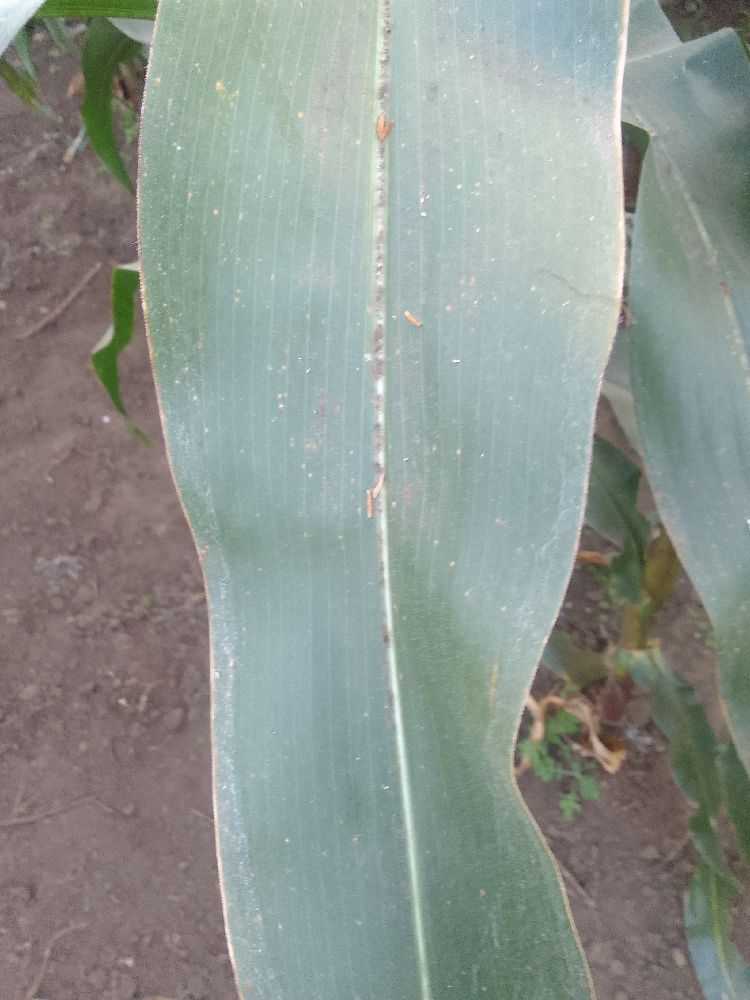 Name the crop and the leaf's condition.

maize, healthy
